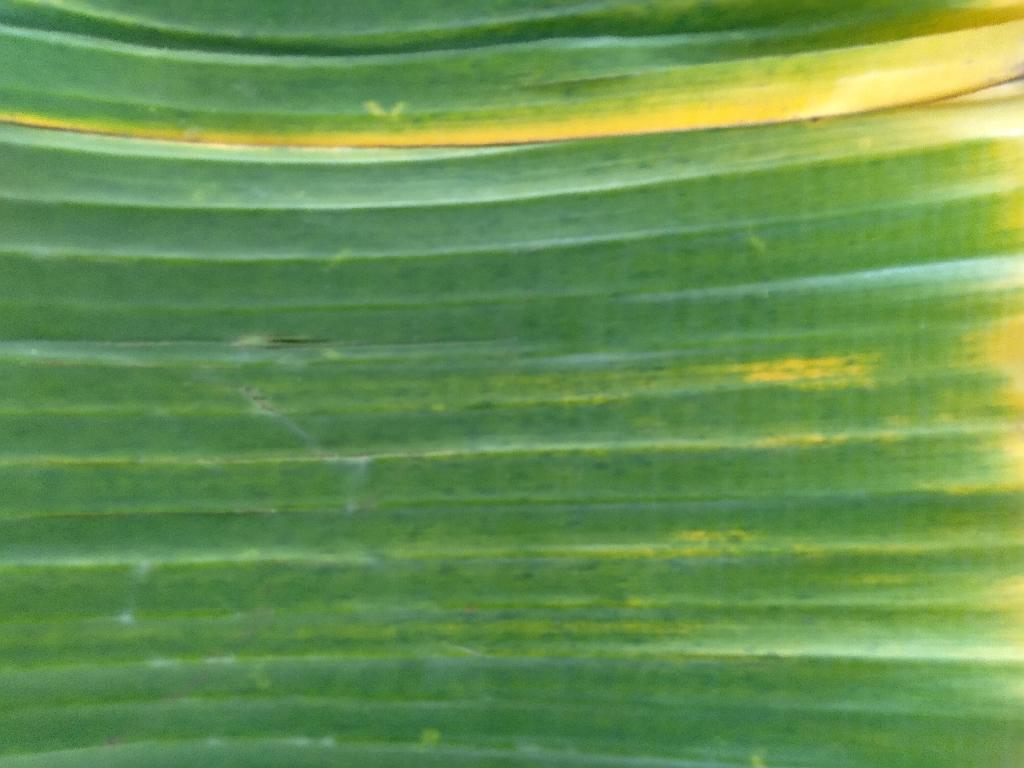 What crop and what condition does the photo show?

banana, fusarium wilt race 1
